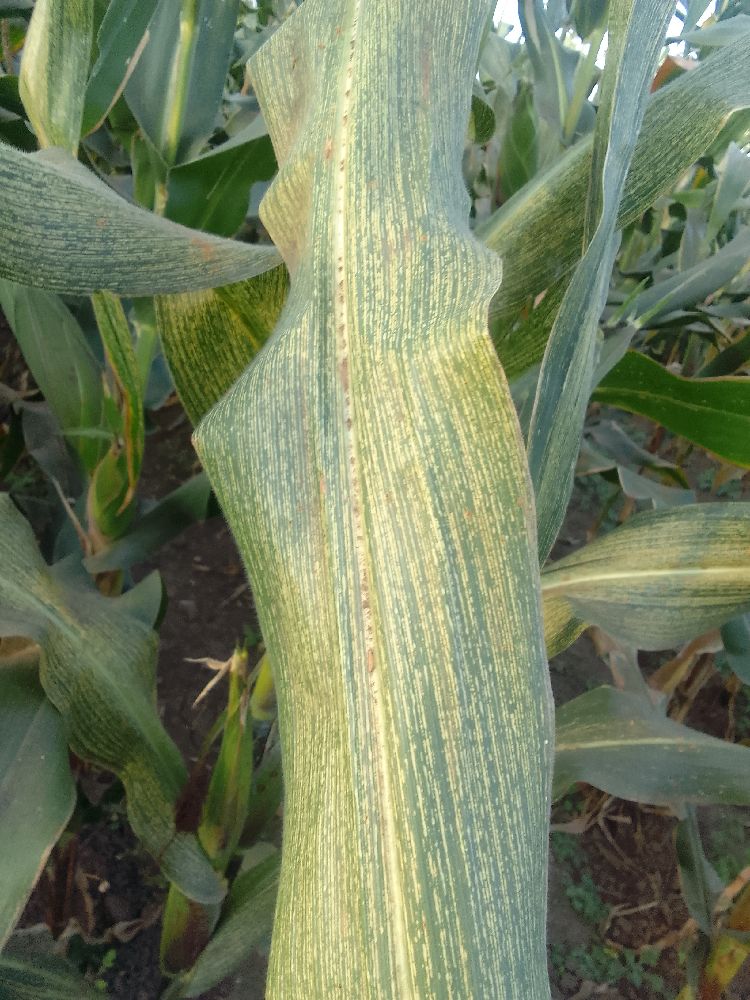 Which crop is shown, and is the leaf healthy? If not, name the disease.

maize, maize streak virus
